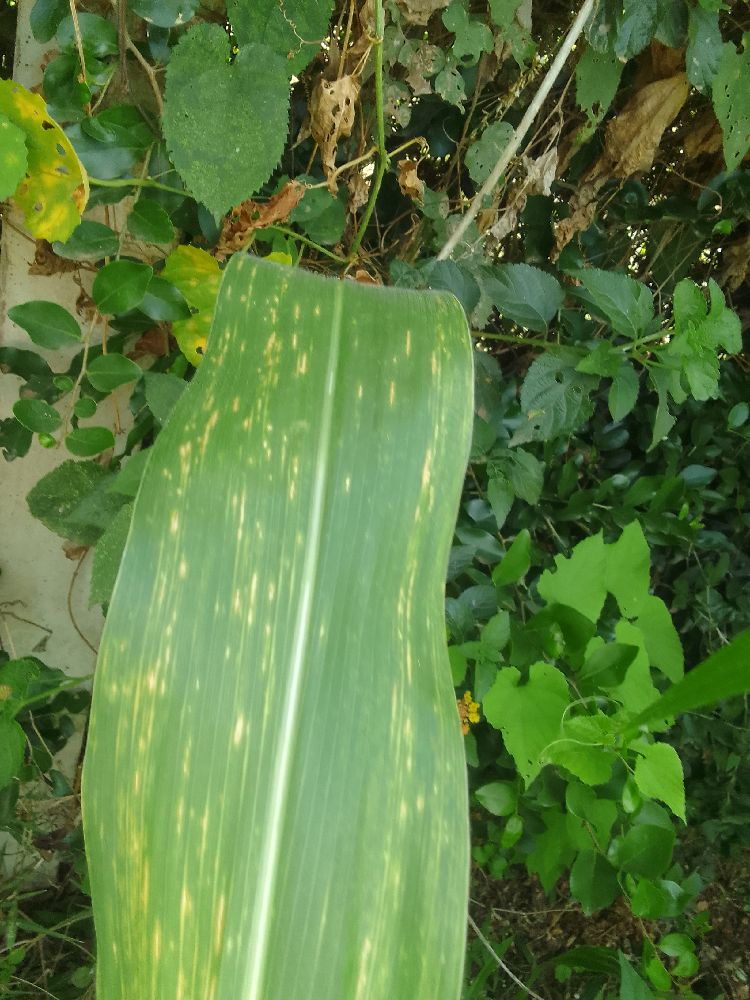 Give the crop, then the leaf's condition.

maize, maize lethal necrosis
